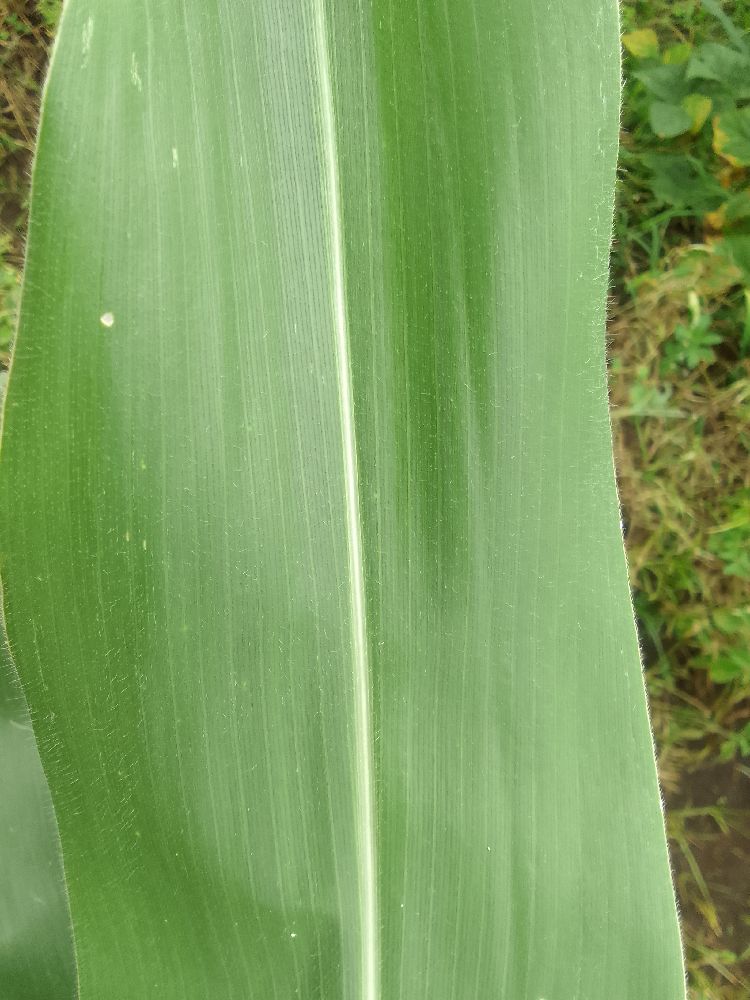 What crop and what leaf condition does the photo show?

maize, healthy
